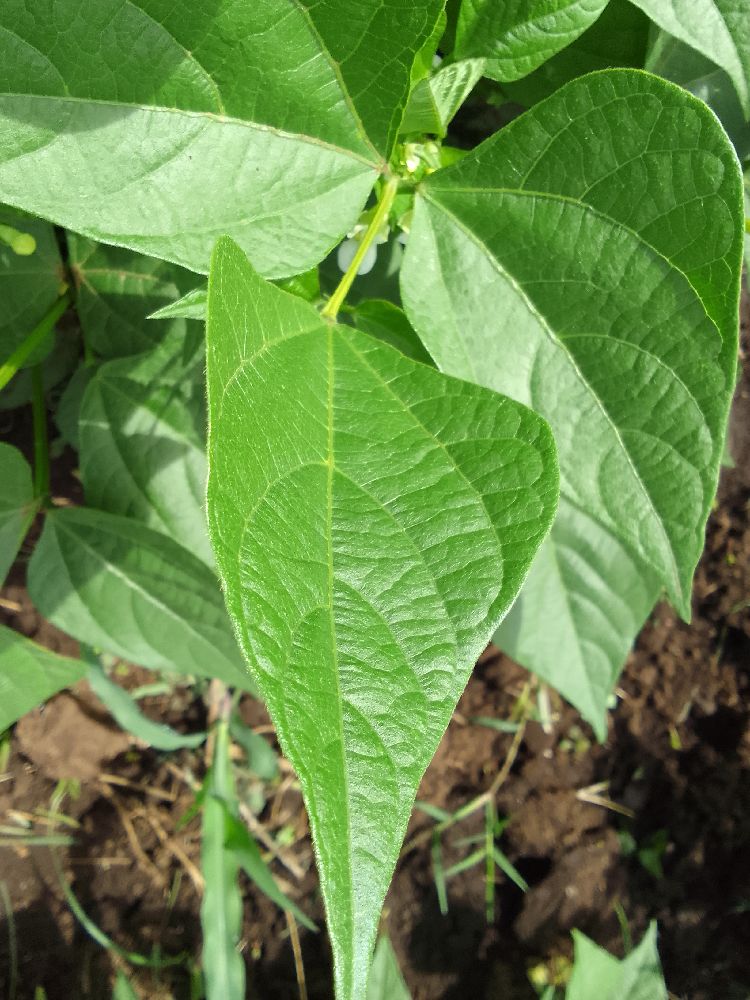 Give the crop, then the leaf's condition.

common bean, healthy
